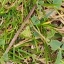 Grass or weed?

unstructured weed
